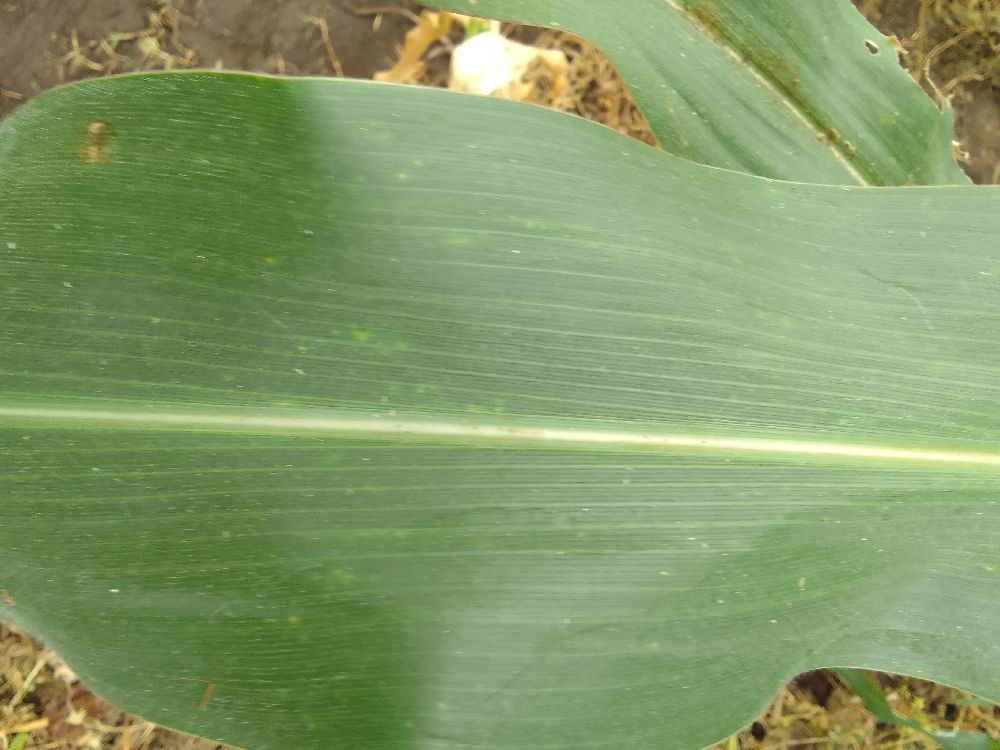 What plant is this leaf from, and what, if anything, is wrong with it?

maize, healthy
